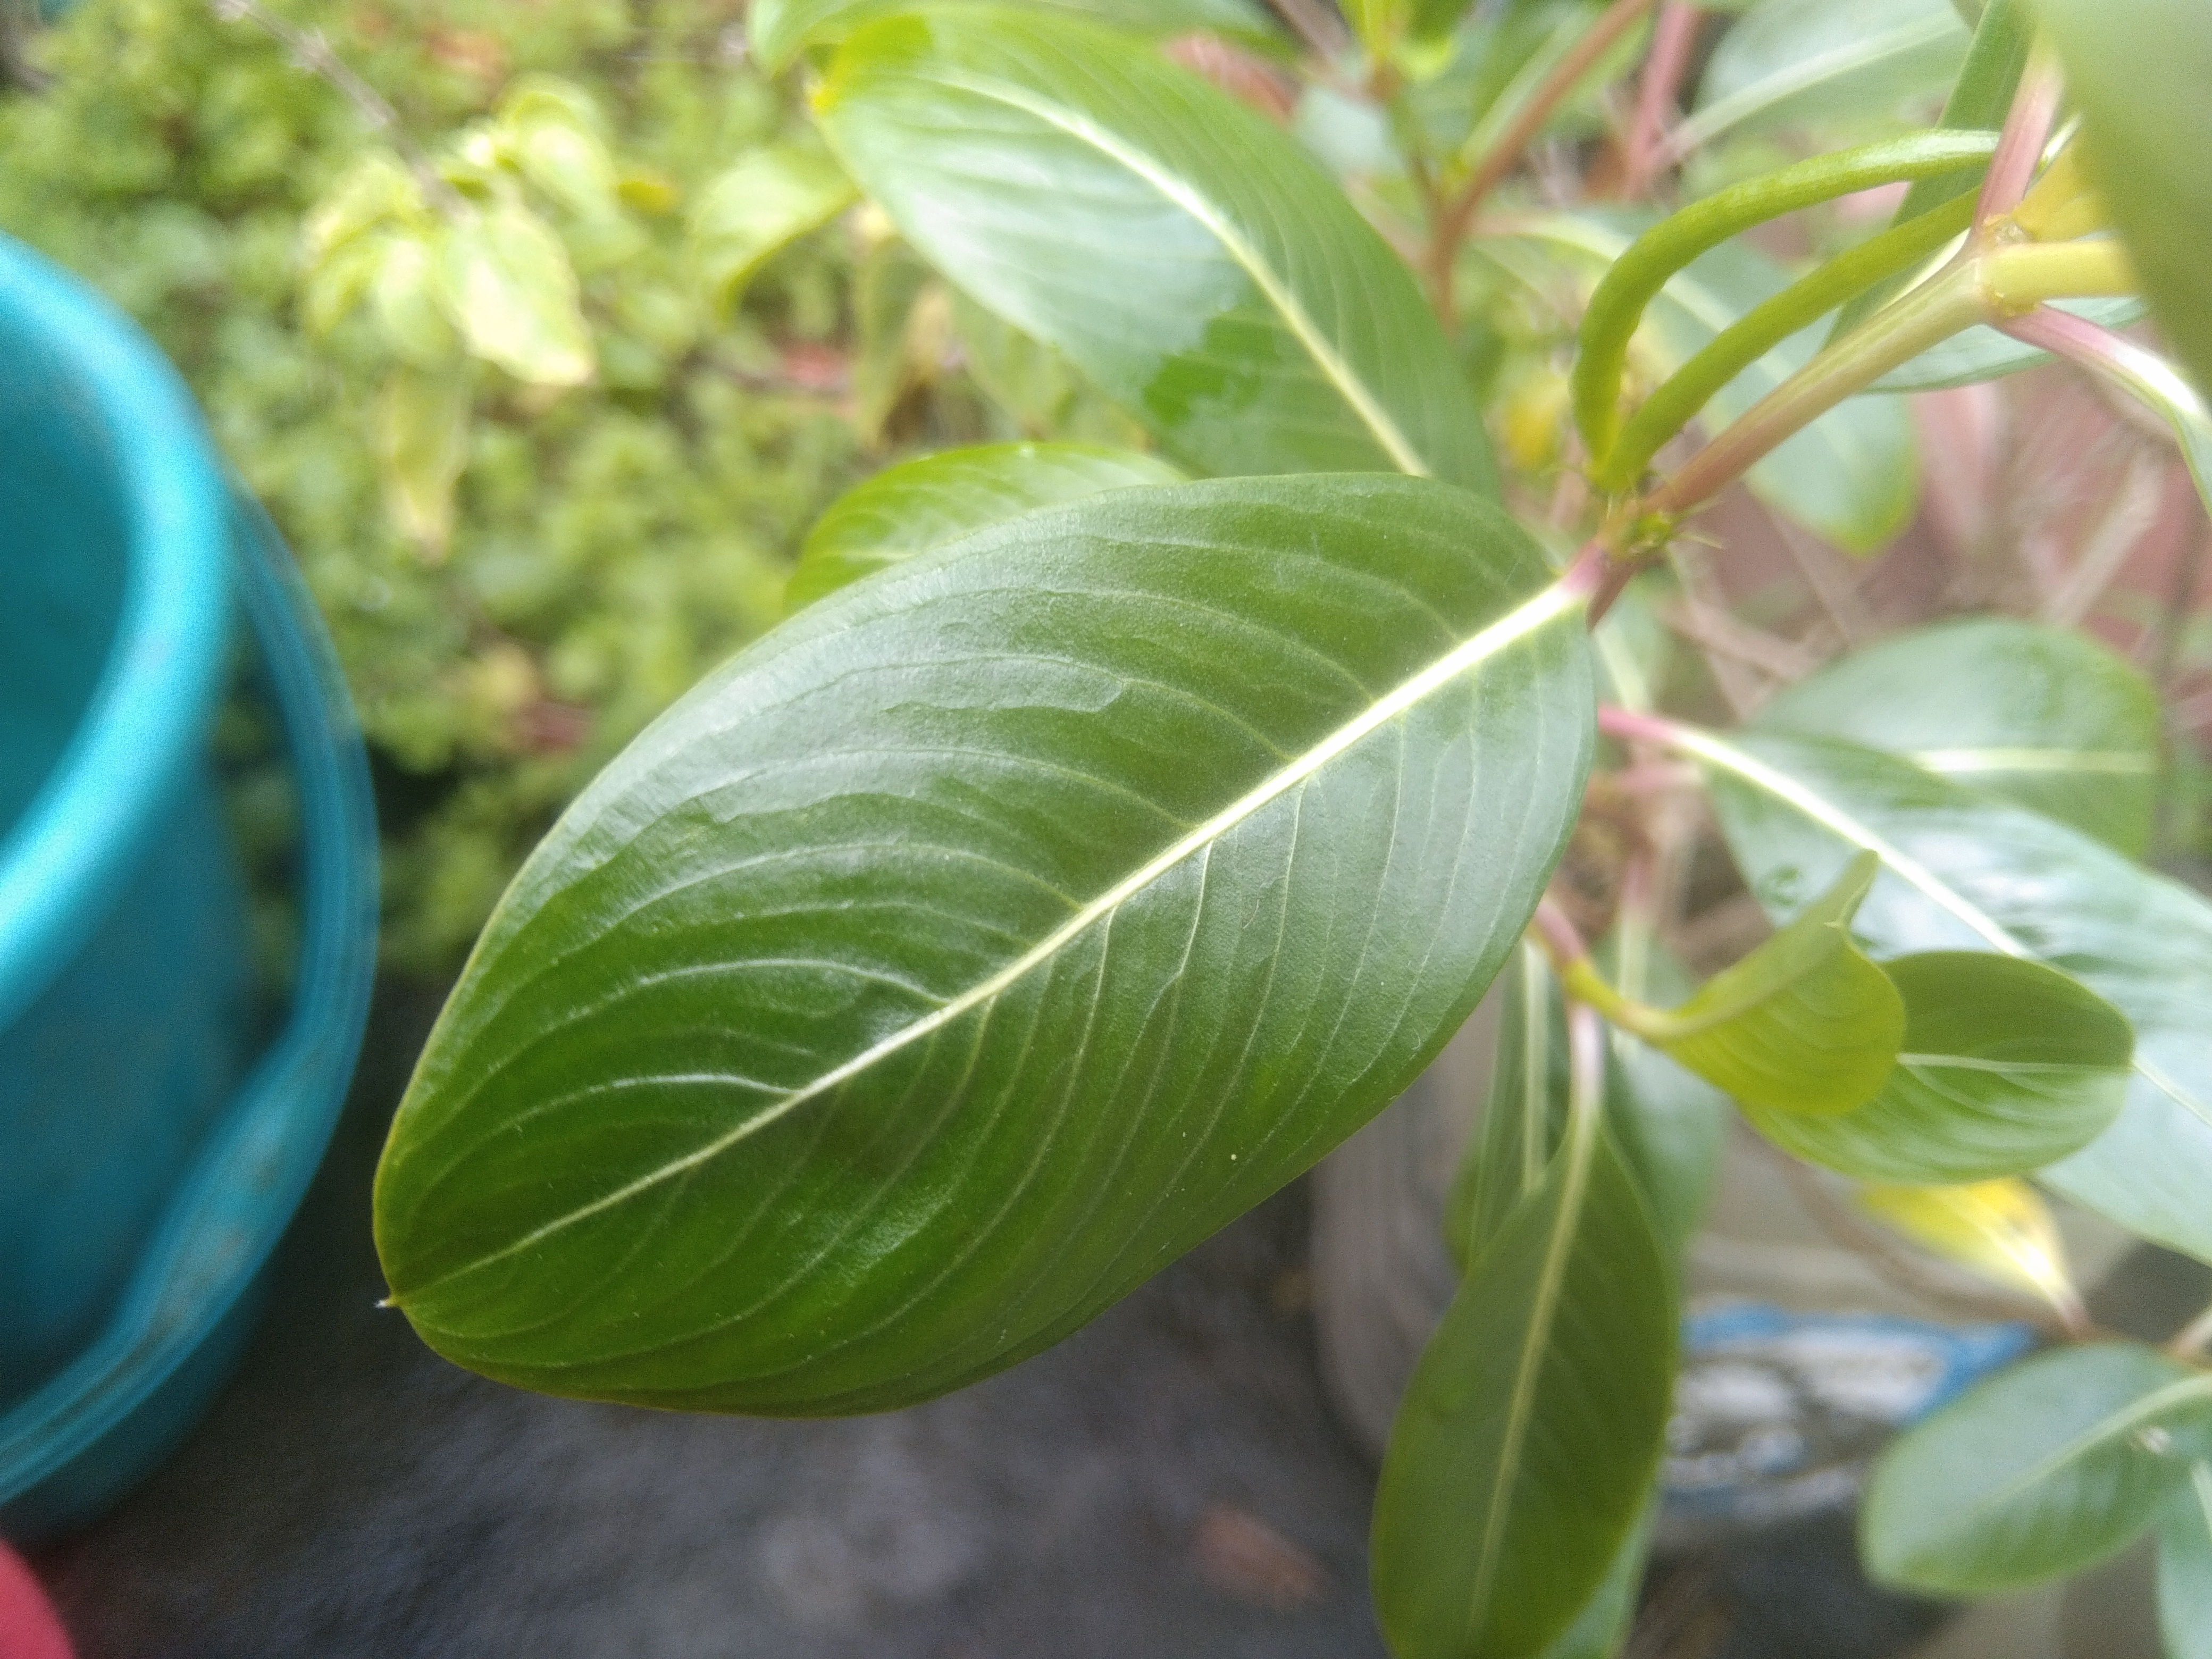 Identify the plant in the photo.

rose periwinkle
